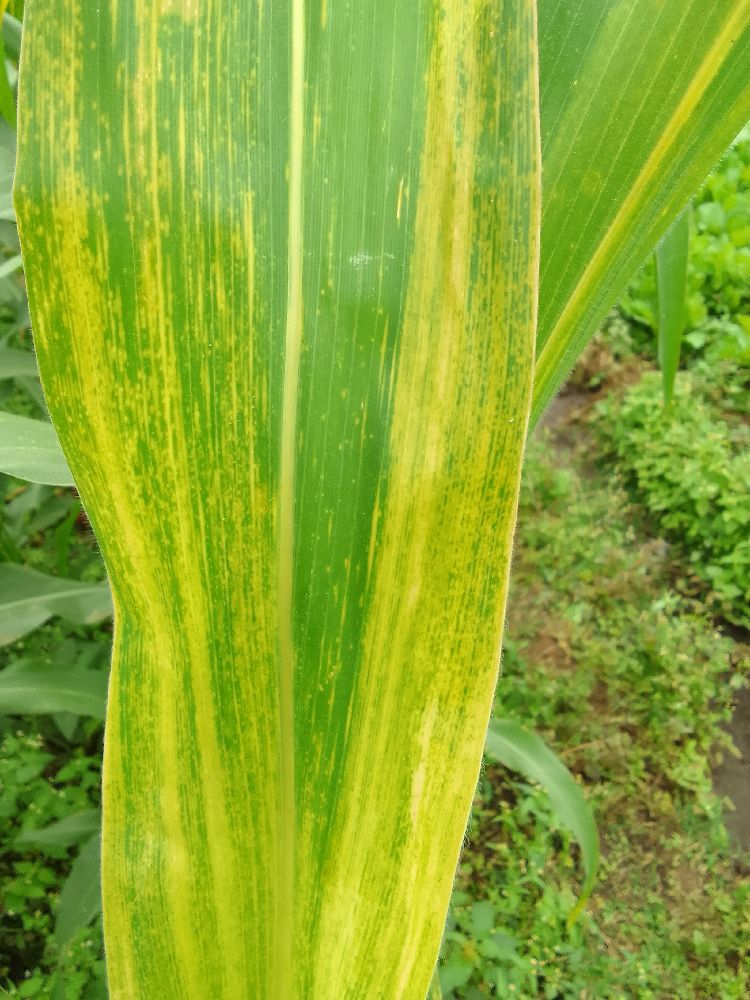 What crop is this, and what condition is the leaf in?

maize, maize lethal necrosis
